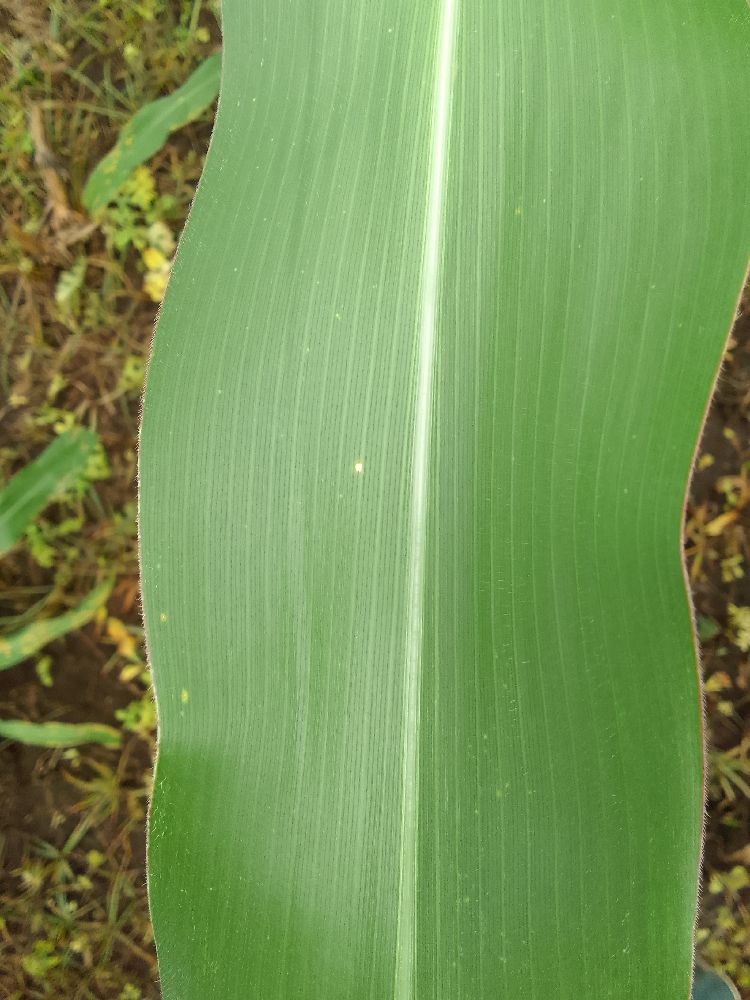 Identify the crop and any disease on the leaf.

maize, healthy
